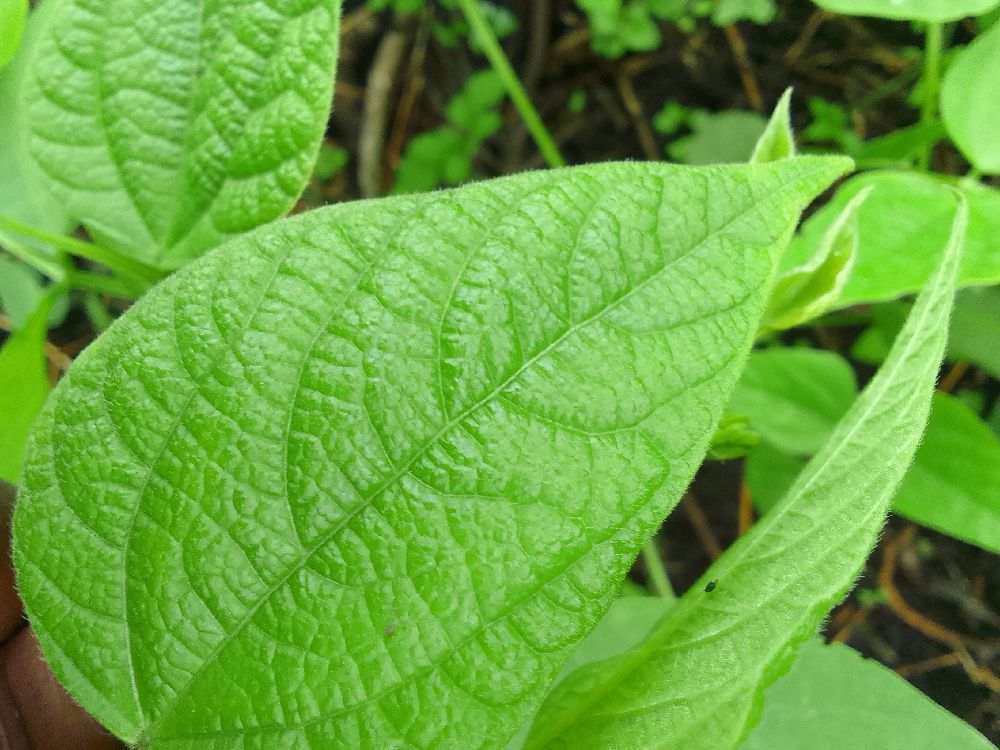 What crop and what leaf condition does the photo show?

common bean, healthy
